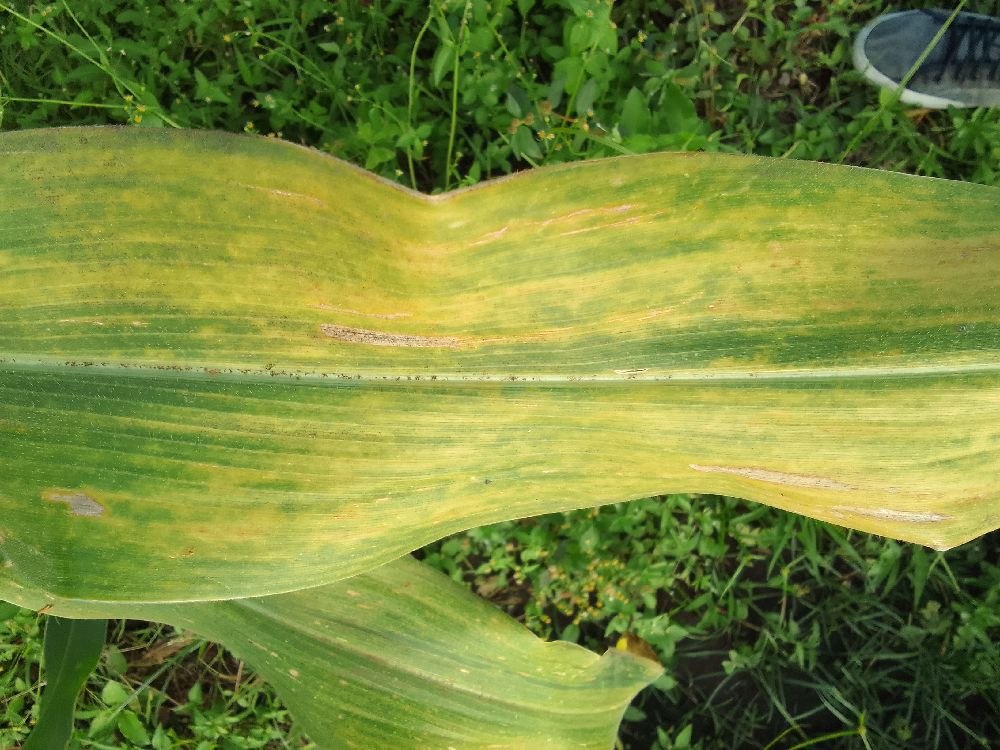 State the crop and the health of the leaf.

maize, maize lethal necrosis
